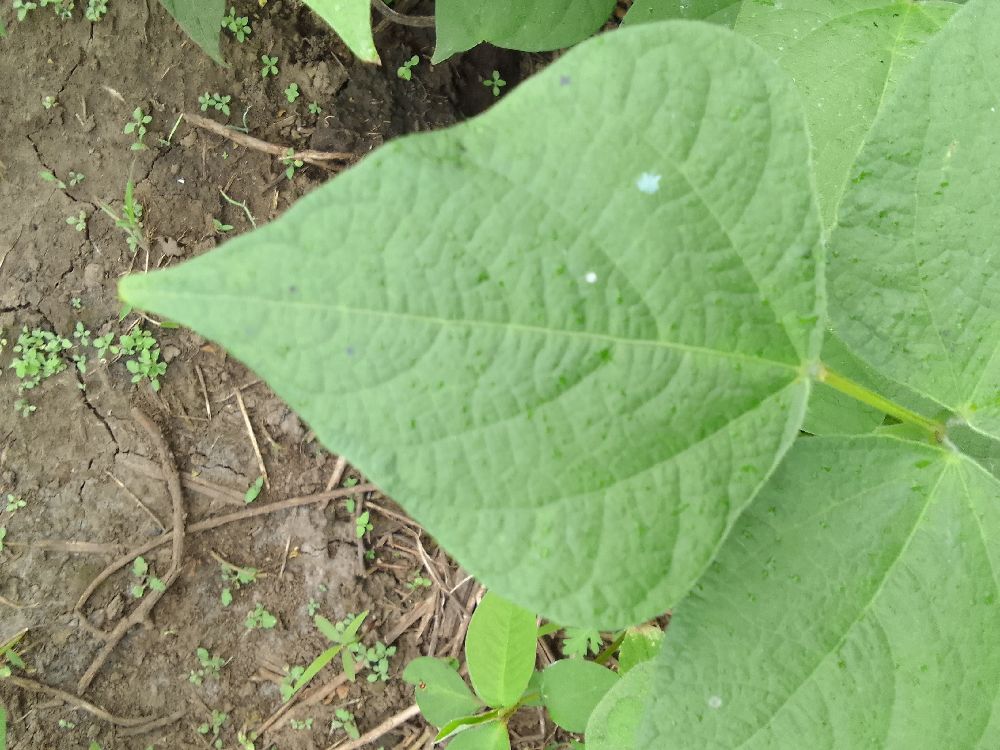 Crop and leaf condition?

common bean, healthy
